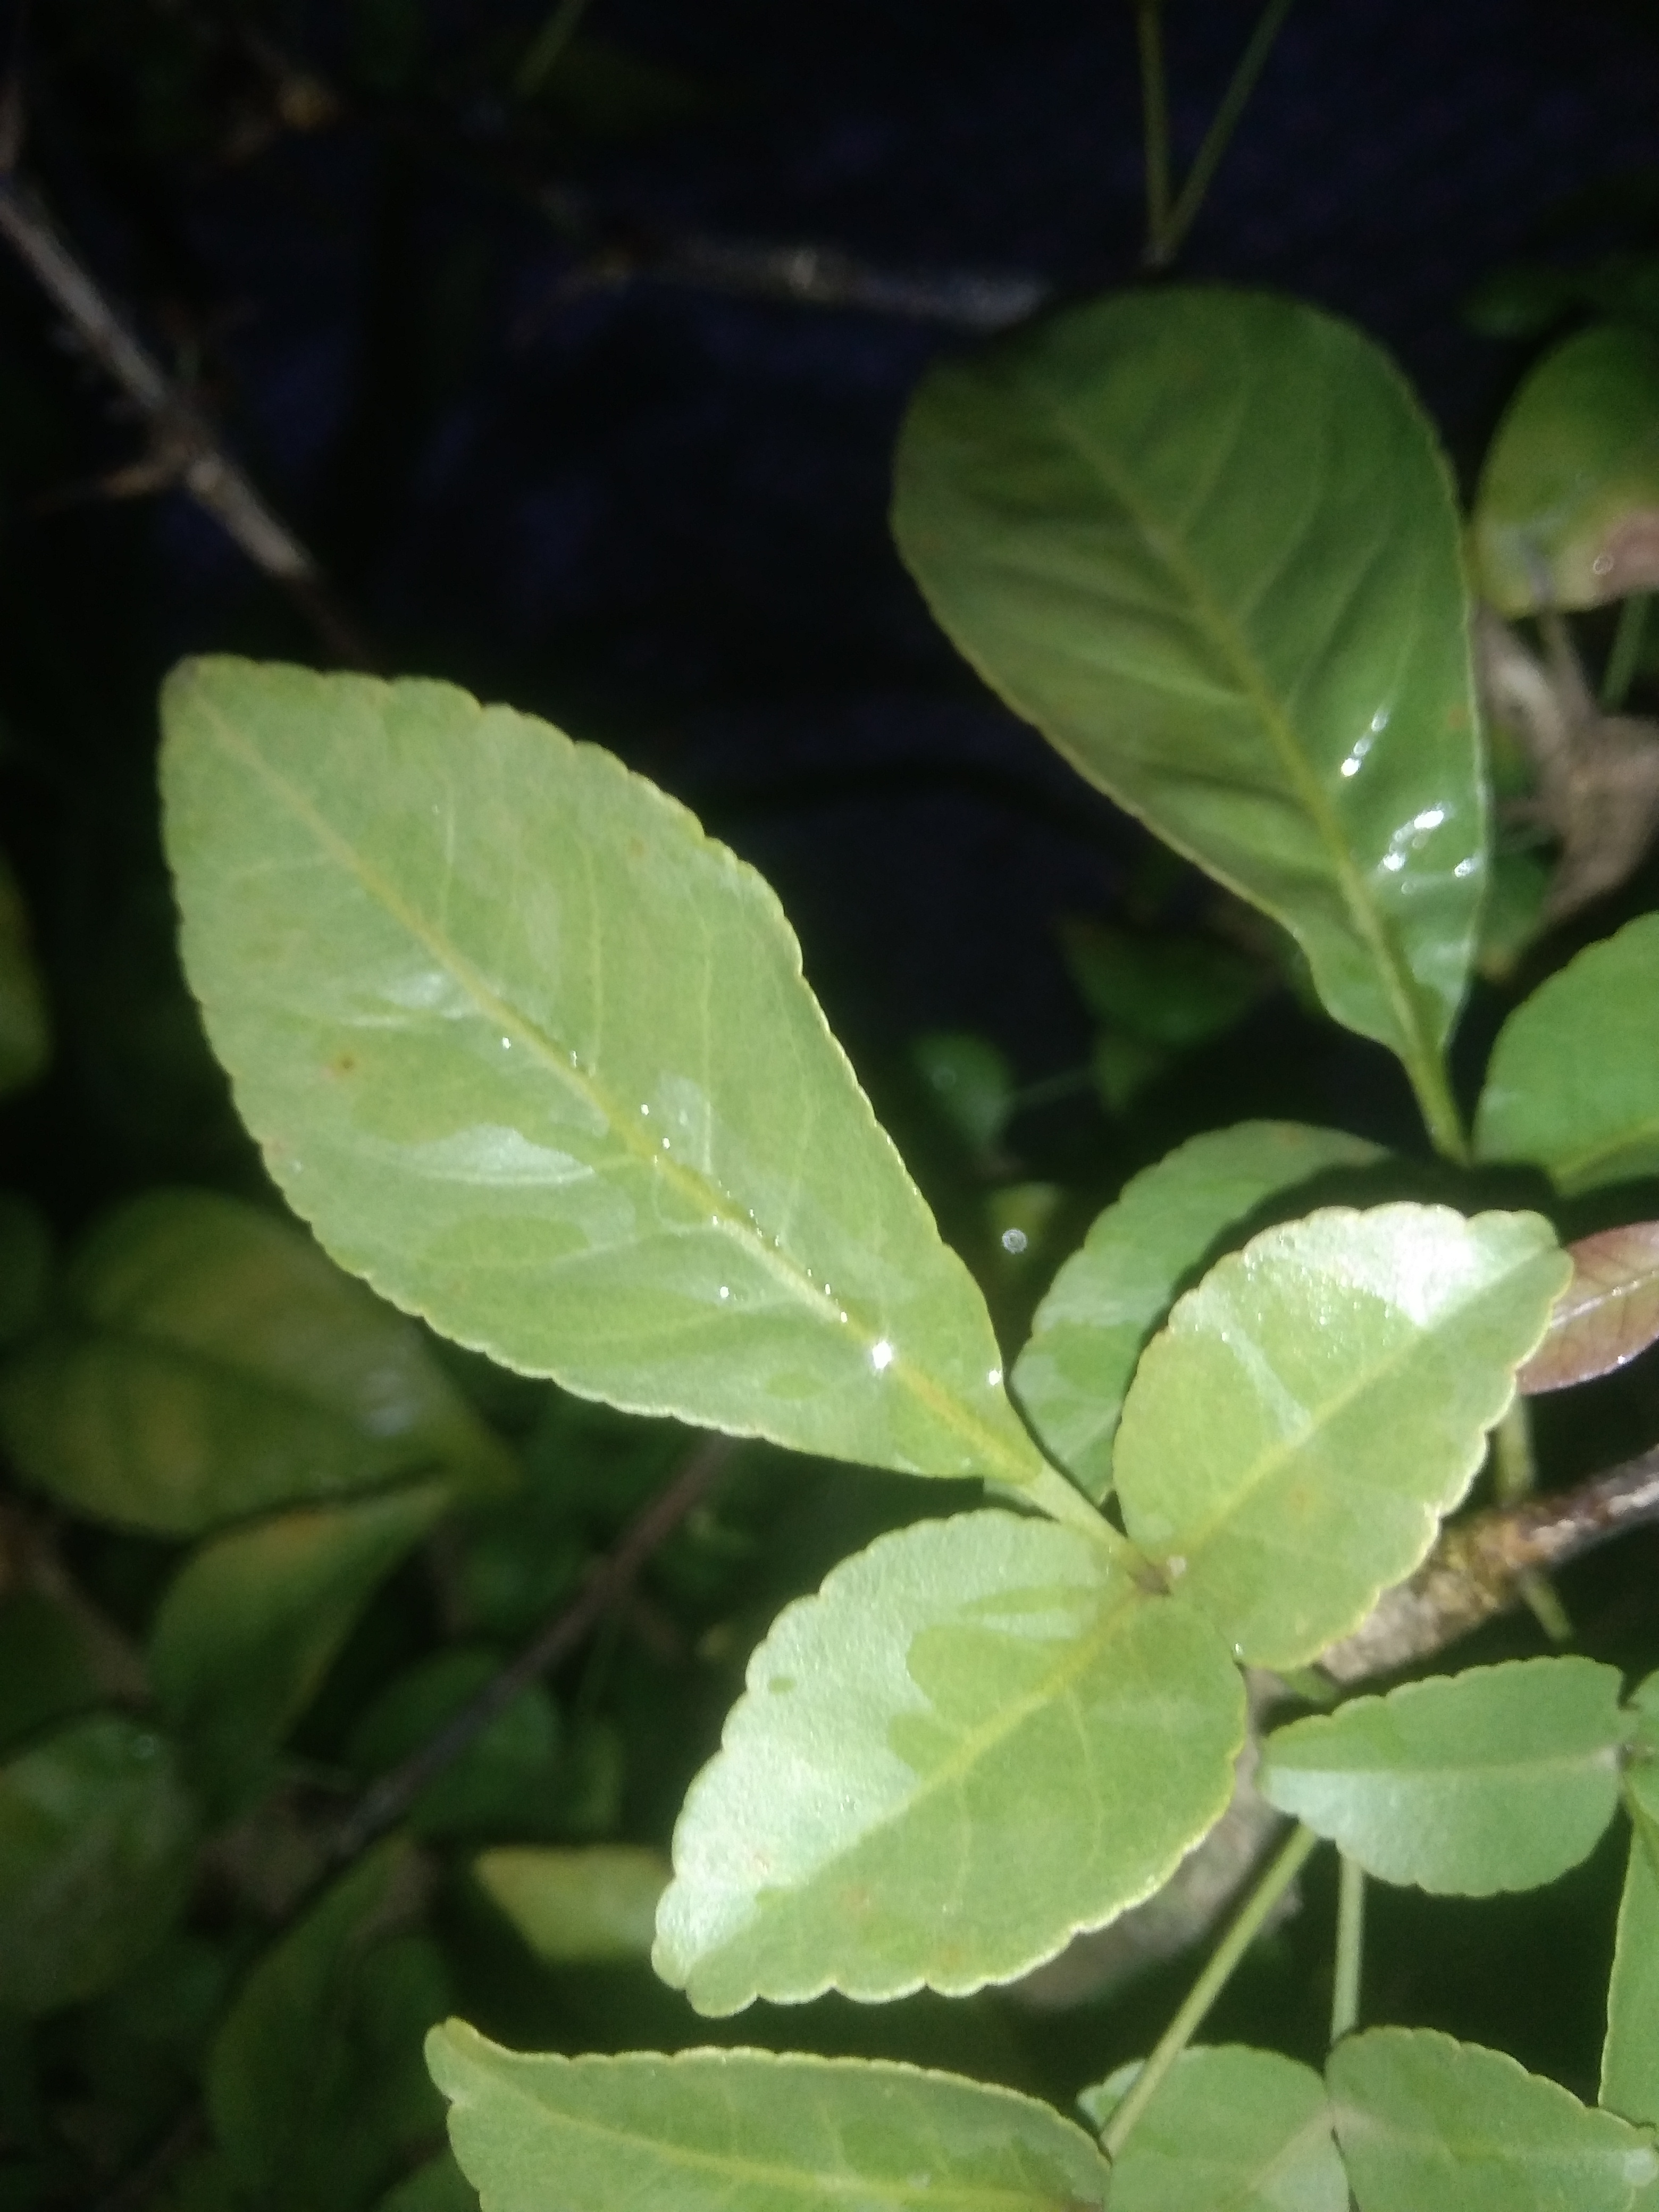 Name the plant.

wood apple
